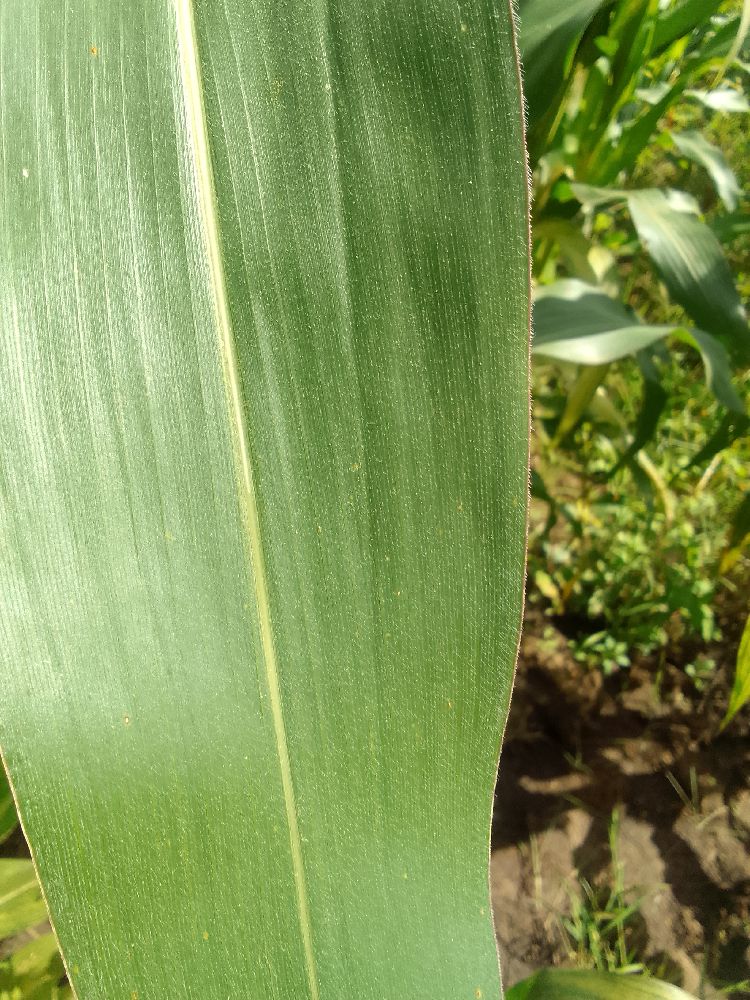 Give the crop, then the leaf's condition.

maize, healthy
